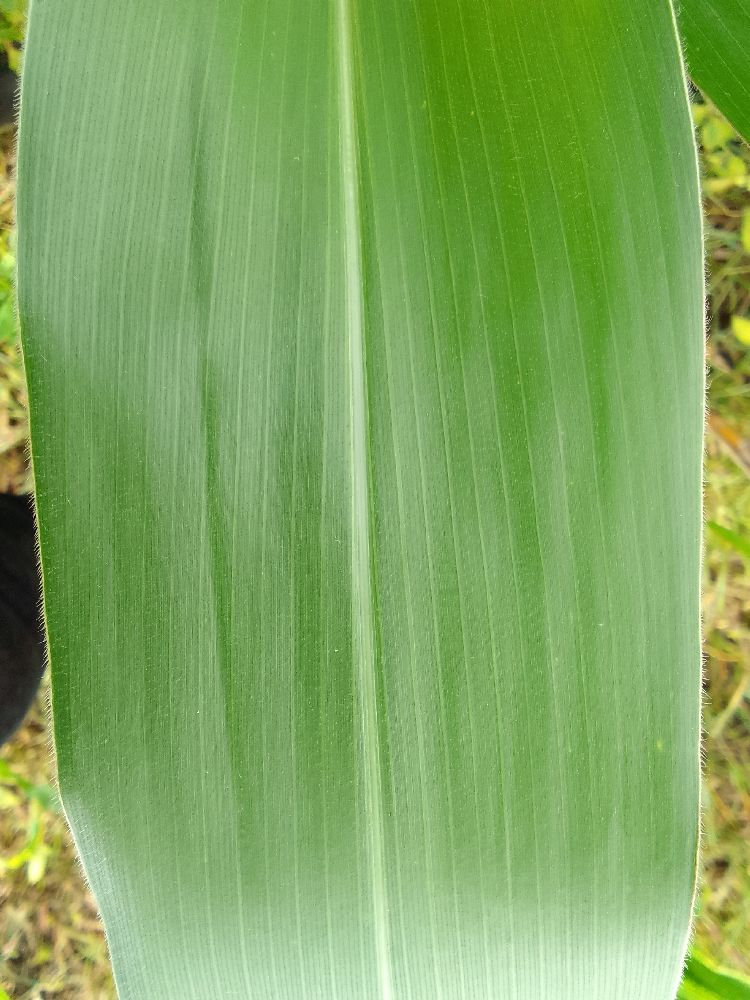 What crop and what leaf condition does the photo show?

maize, healthy
